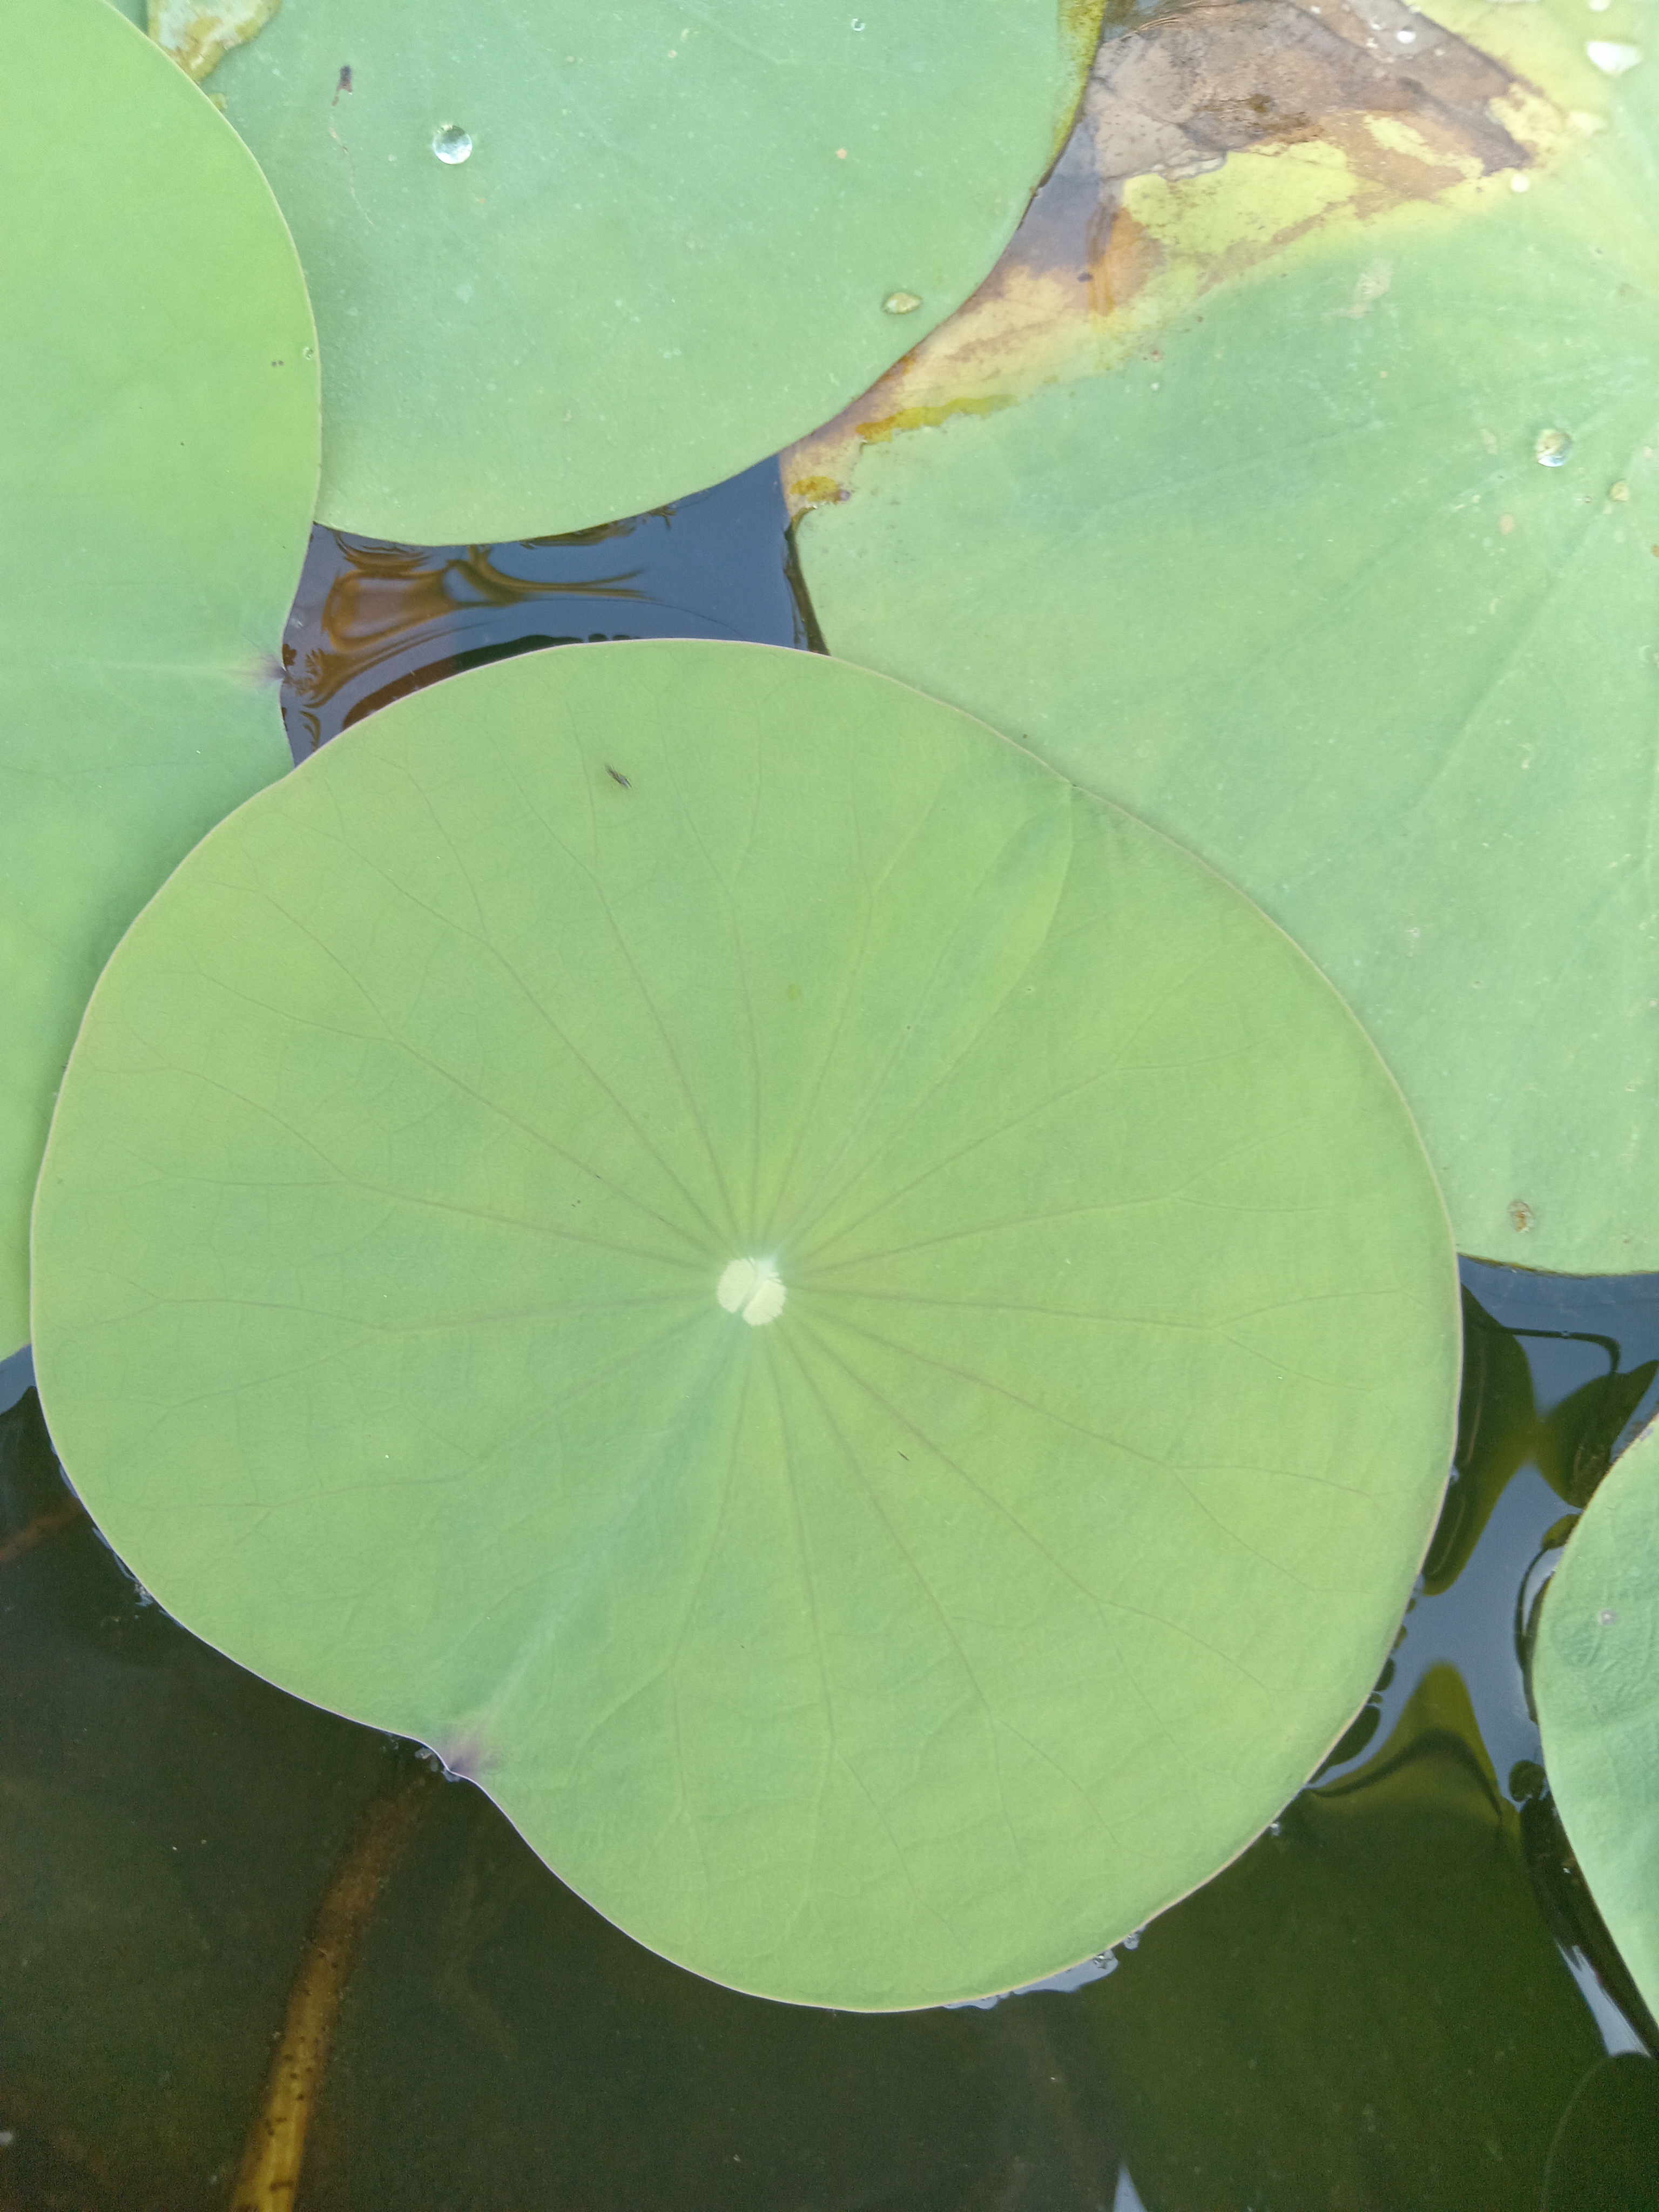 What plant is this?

lotus
